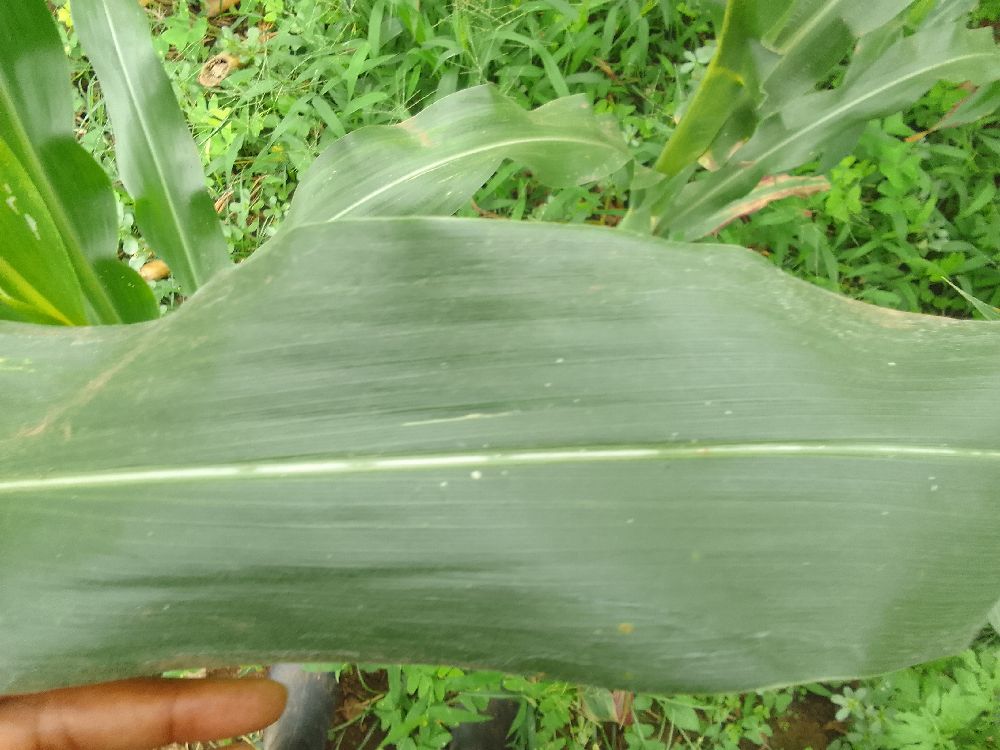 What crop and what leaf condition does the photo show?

maize, healthy
